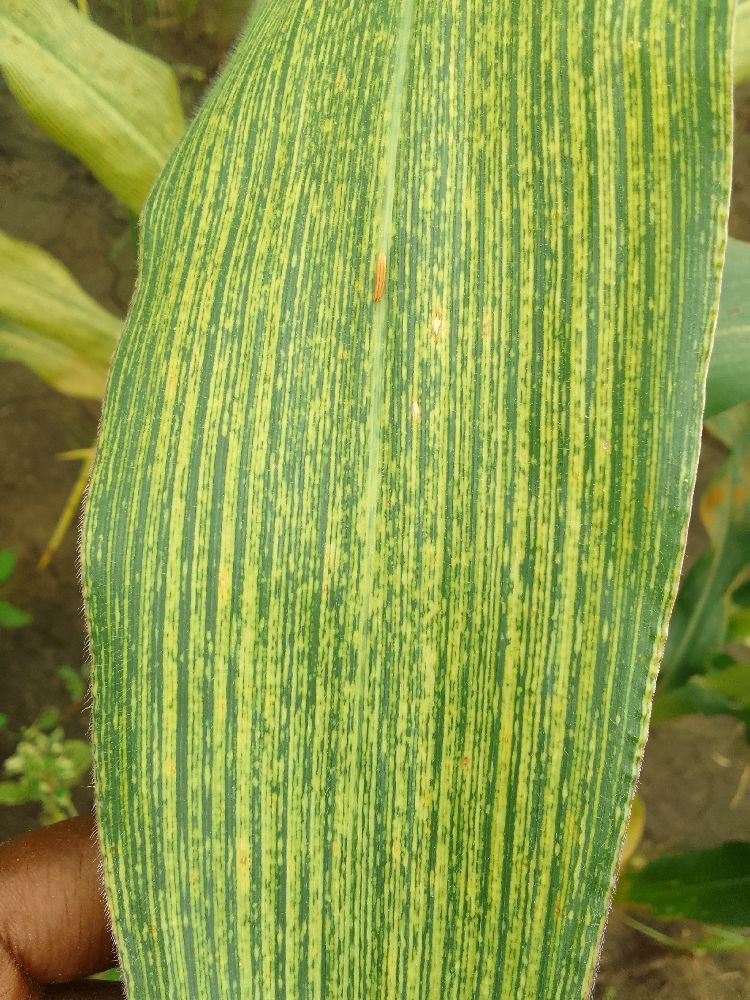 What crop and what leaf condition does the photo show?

maize, maize streak virus
